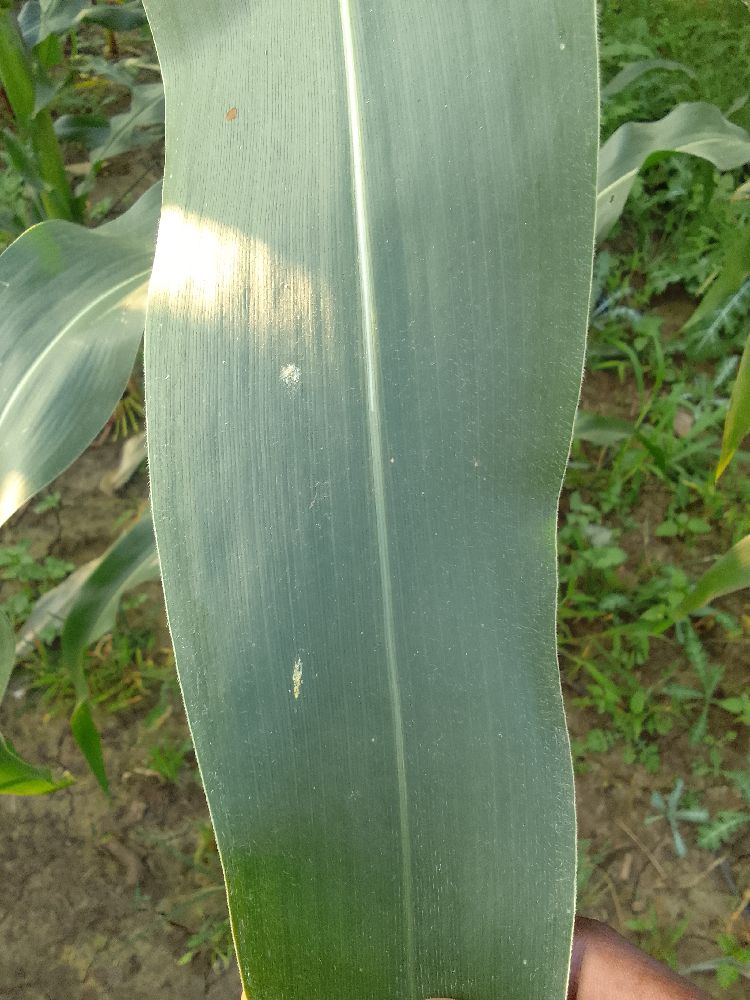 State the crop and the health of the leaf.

maize, healthy
